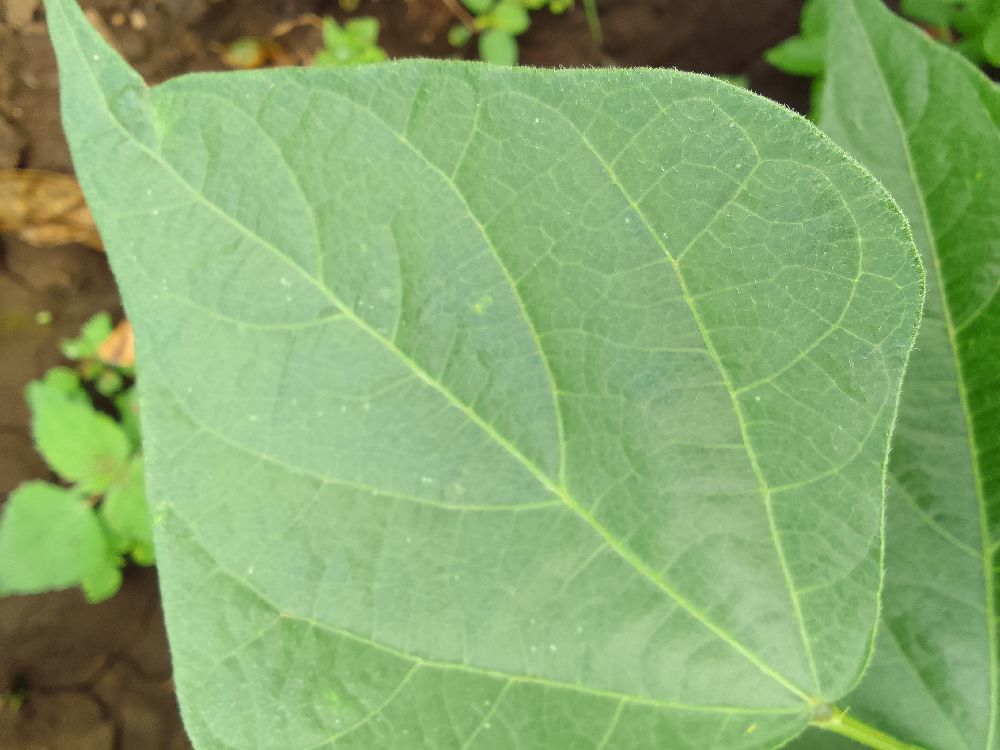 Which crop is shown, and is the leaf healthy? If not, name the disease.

common bean, healthy
